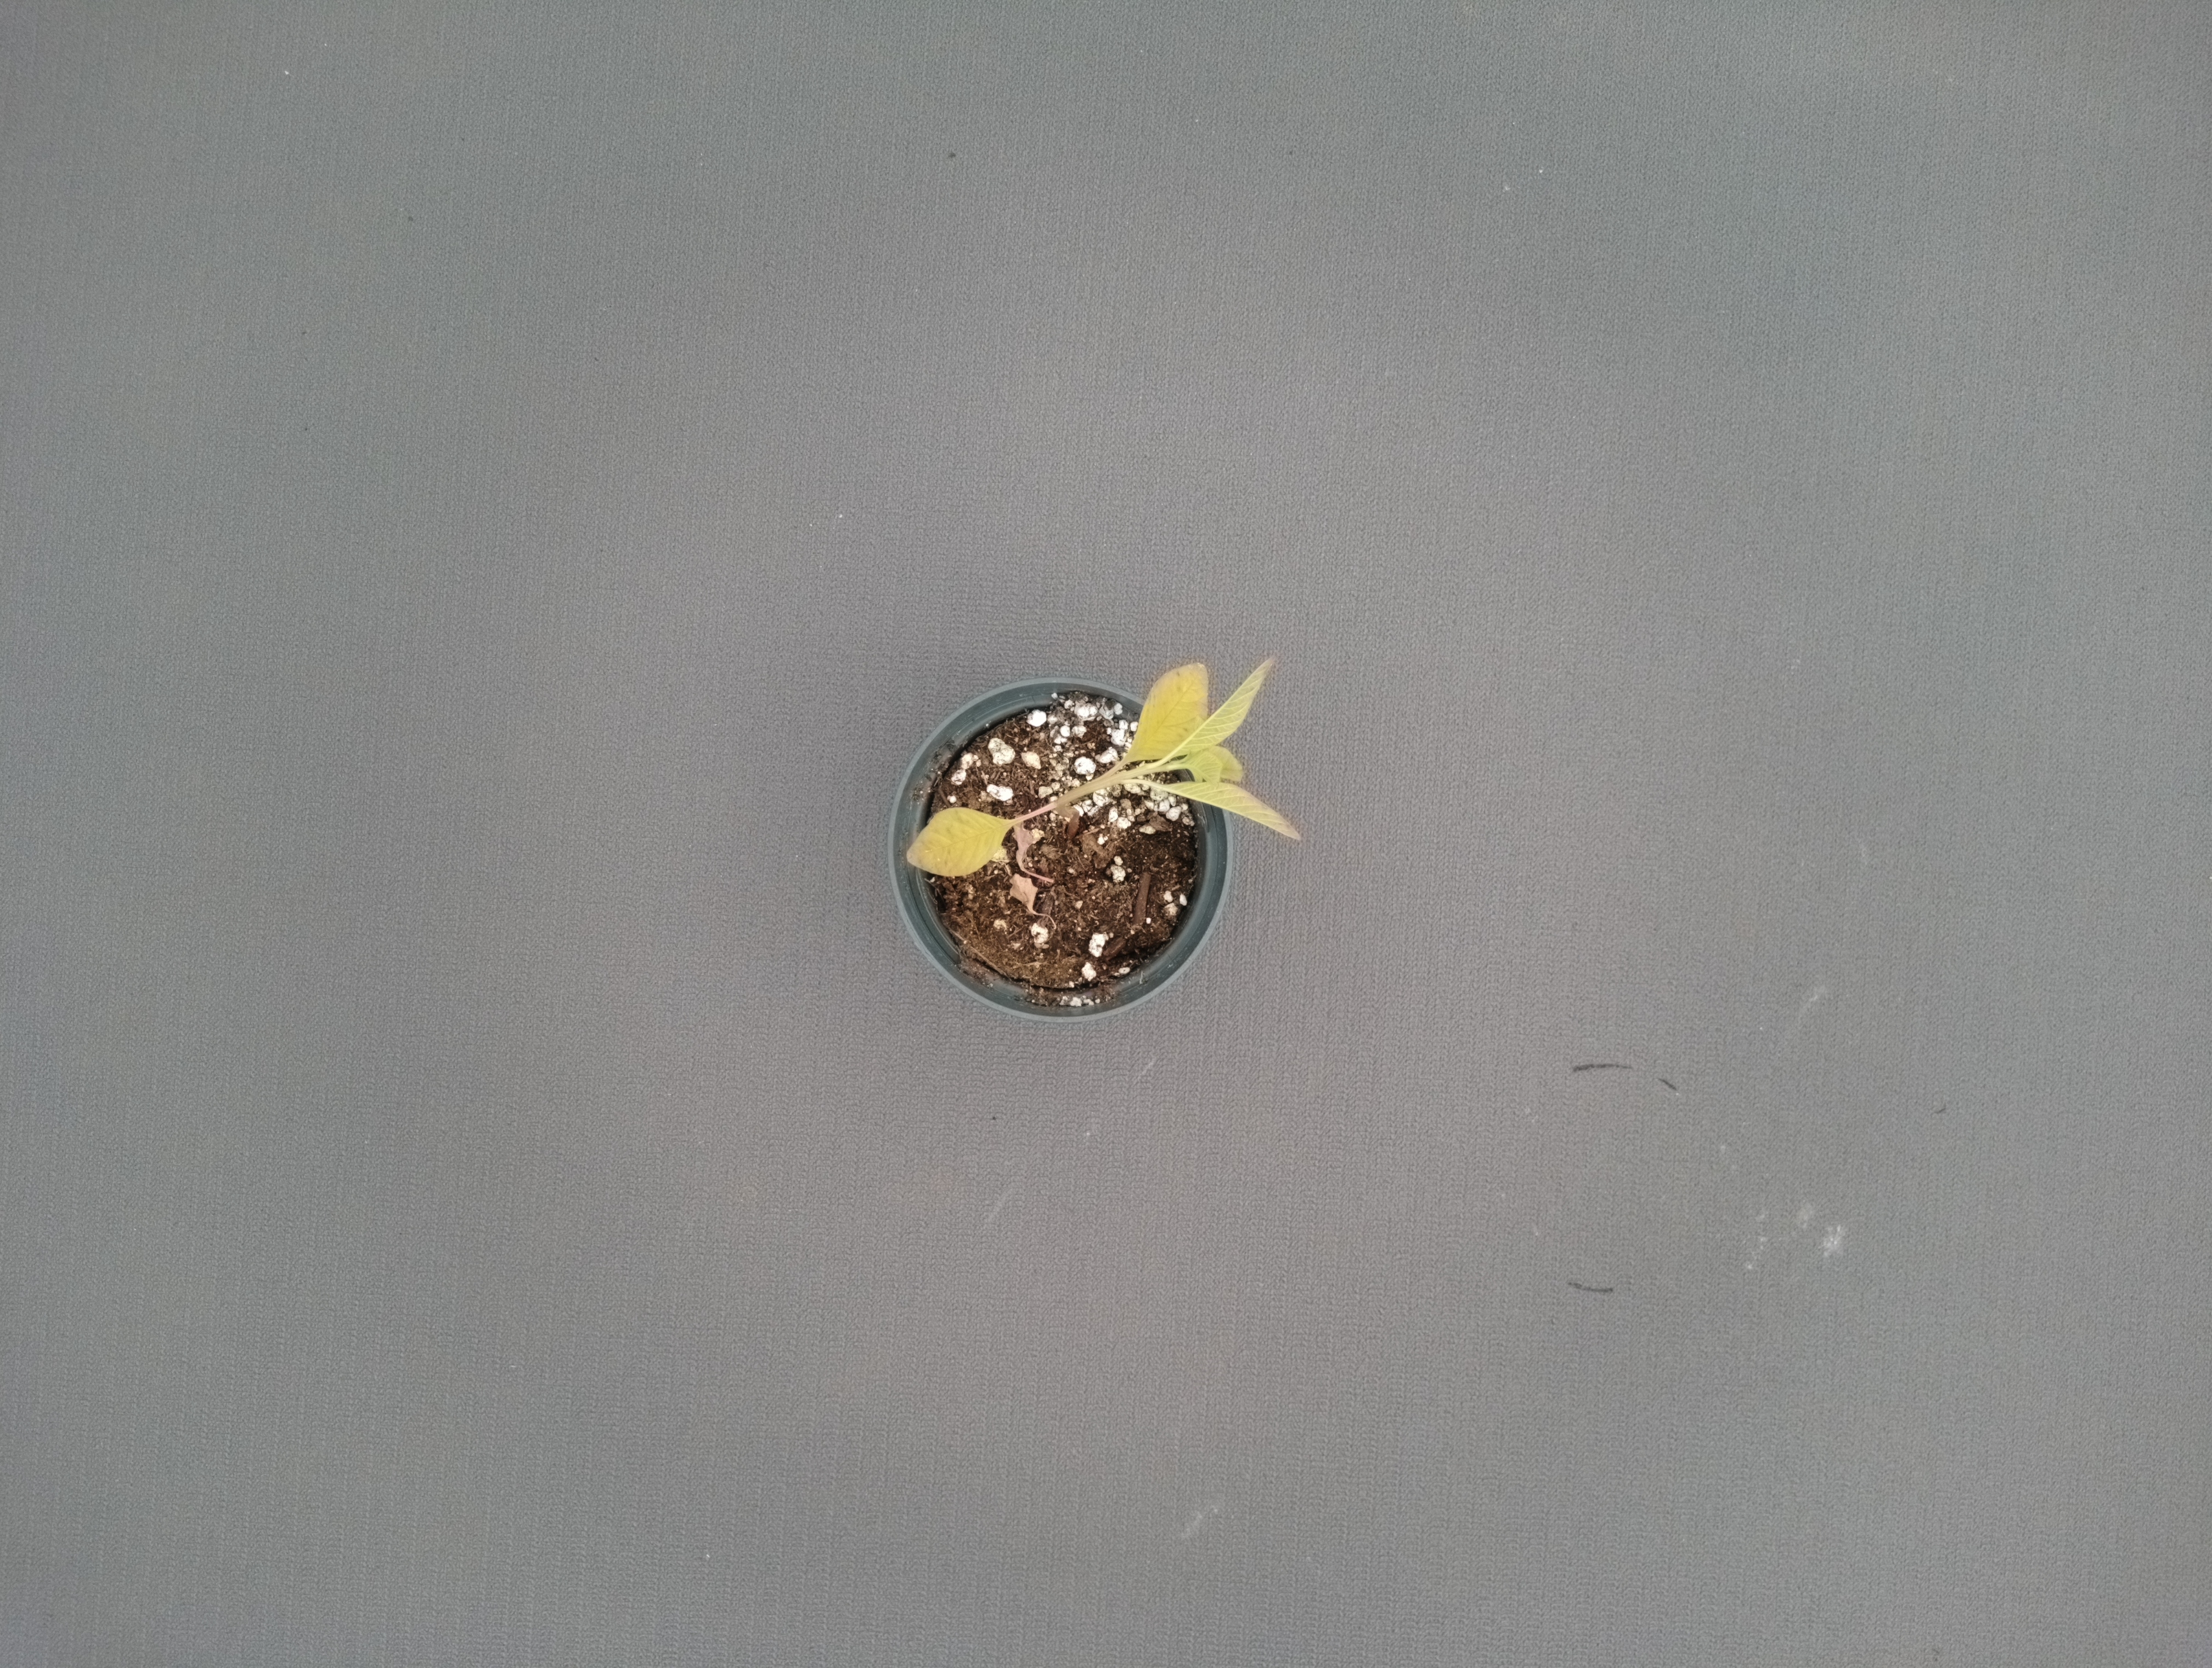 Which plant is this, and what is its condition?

waterhemp, chlorosis only
